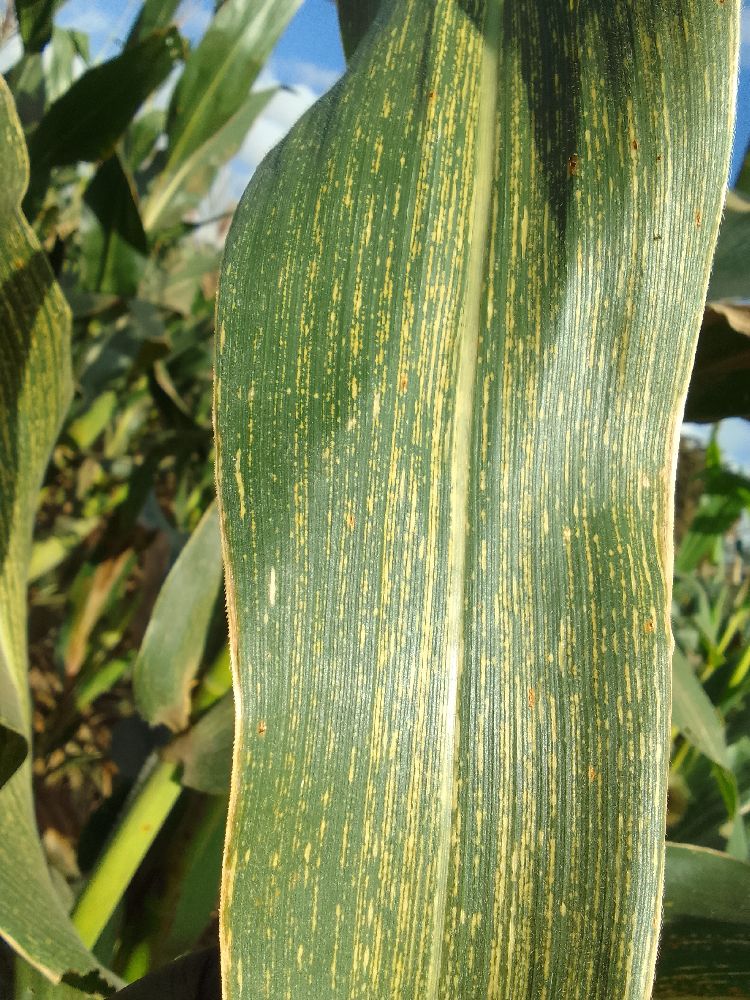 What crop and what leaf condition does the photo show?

maize, maize streak virus
